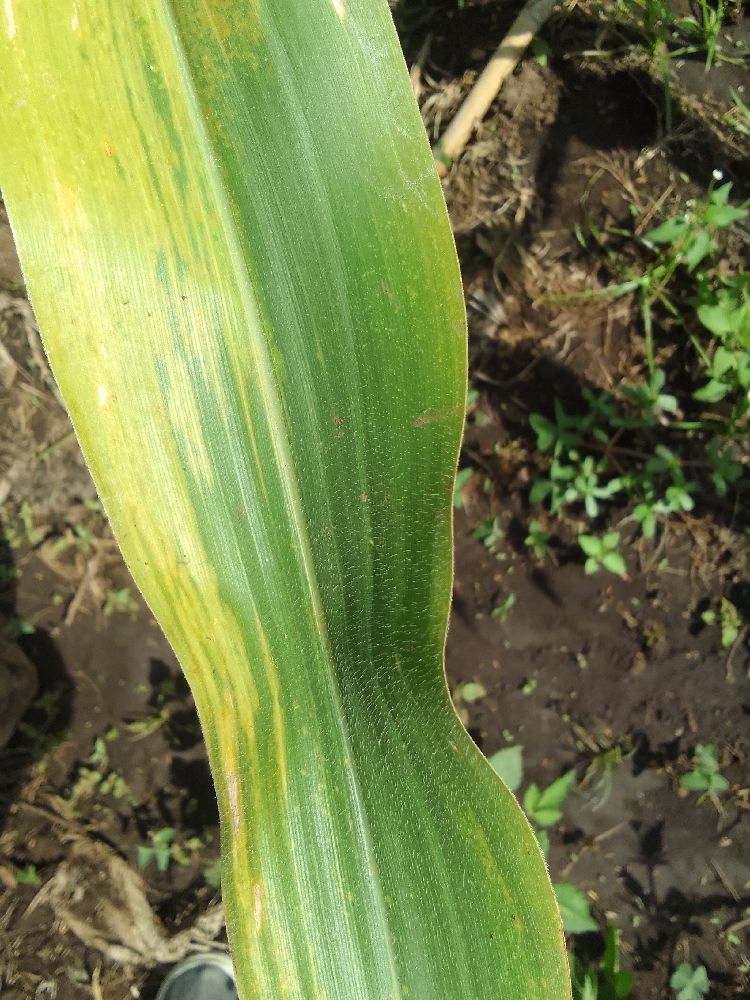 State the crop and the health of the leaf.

maize, maize lethal necrosis
